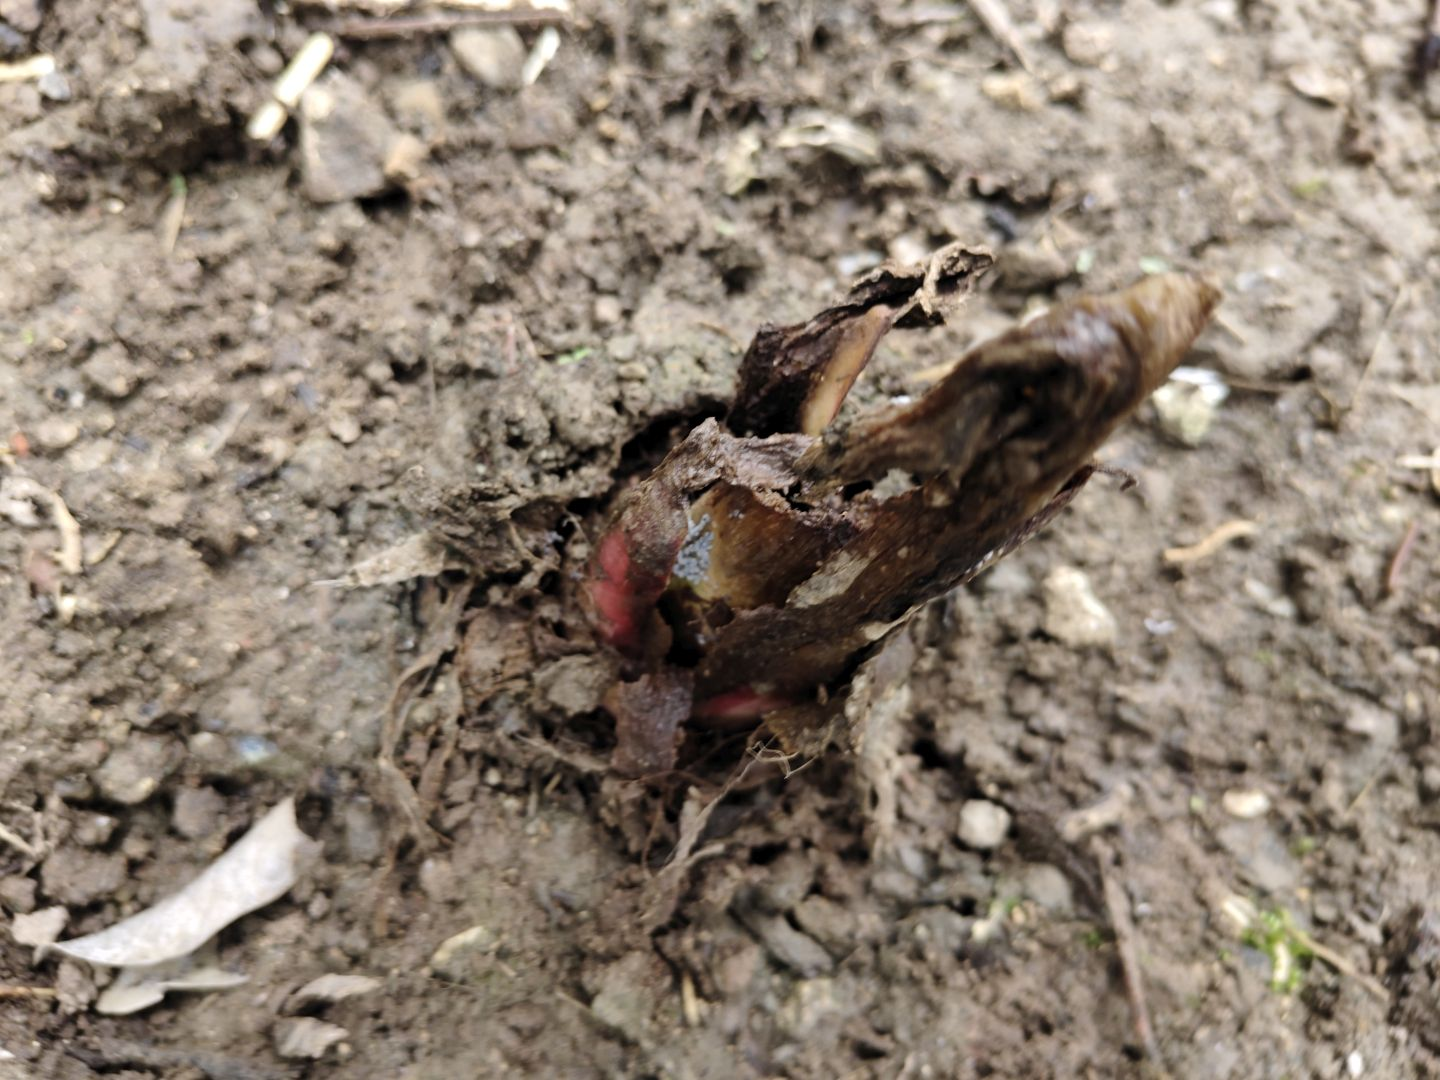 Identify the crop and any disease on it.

taro, root rot
